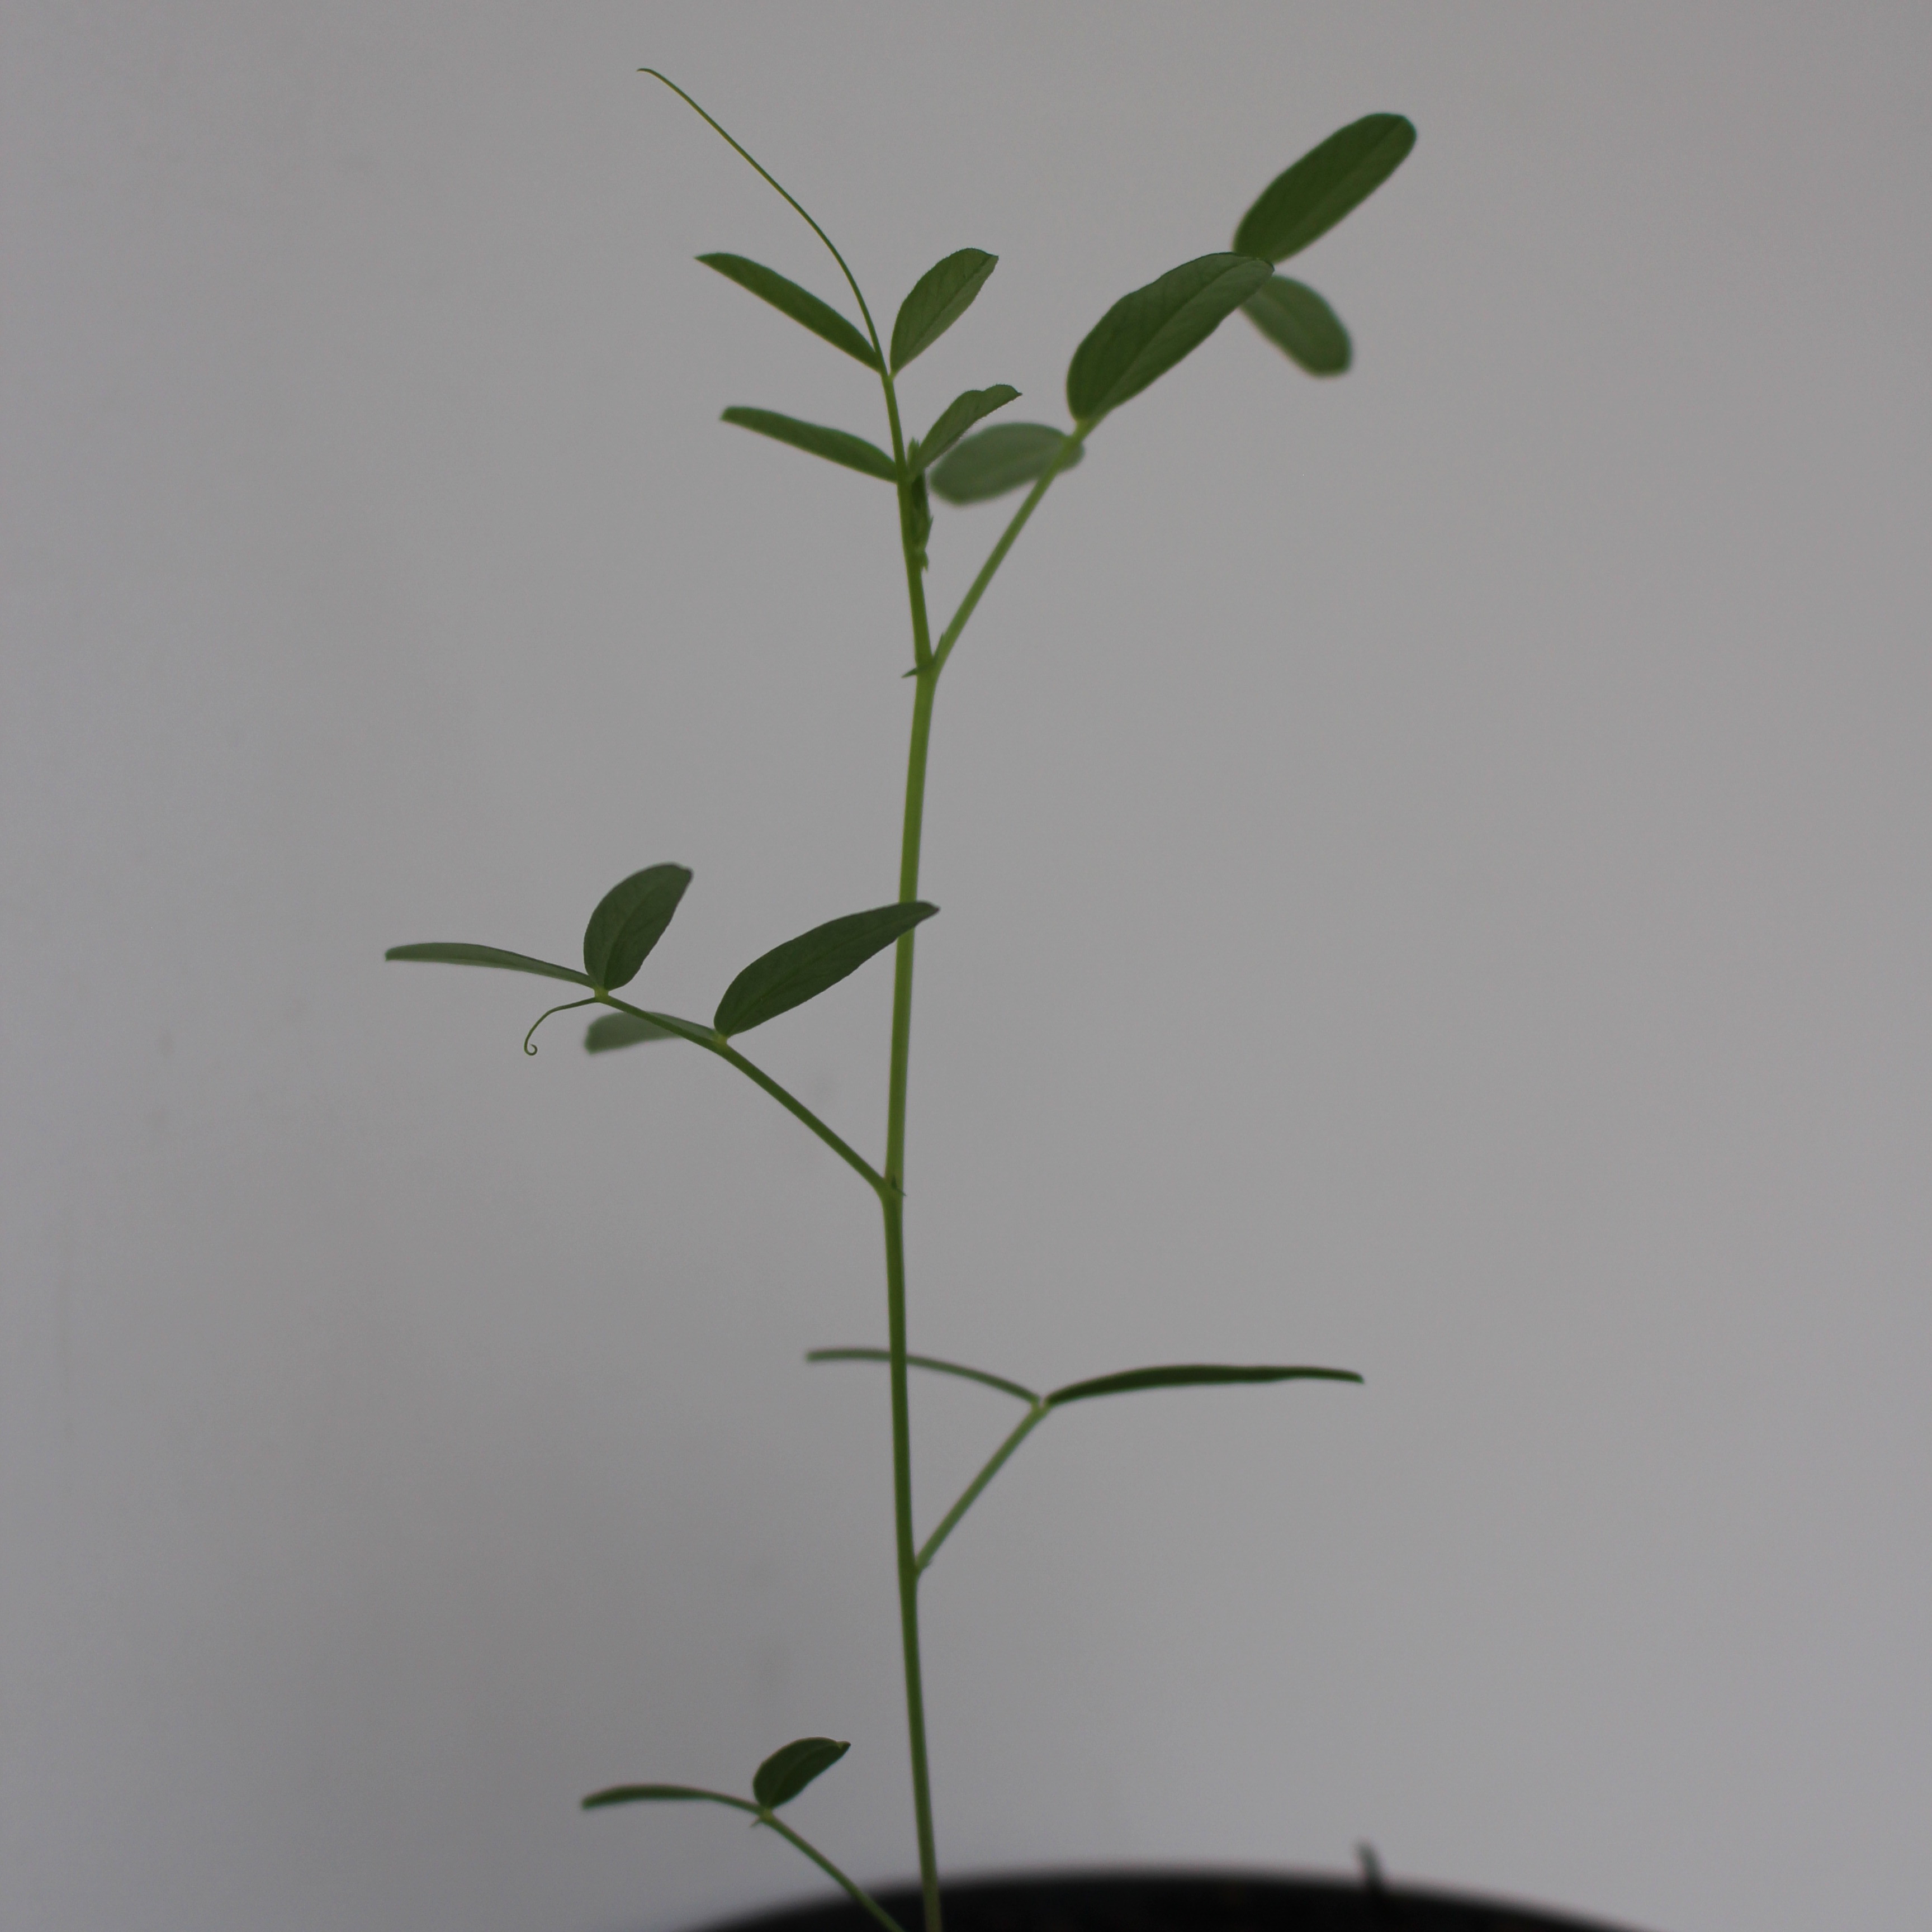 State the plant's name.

Vicia sativa
